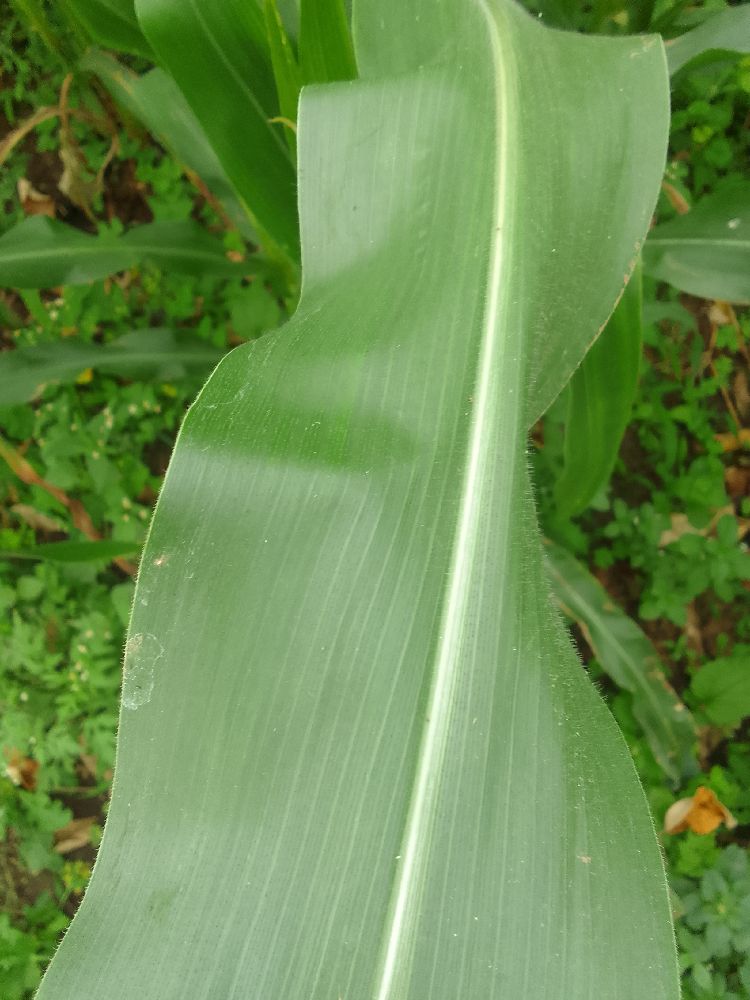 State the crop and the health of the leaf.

maize, healthy
